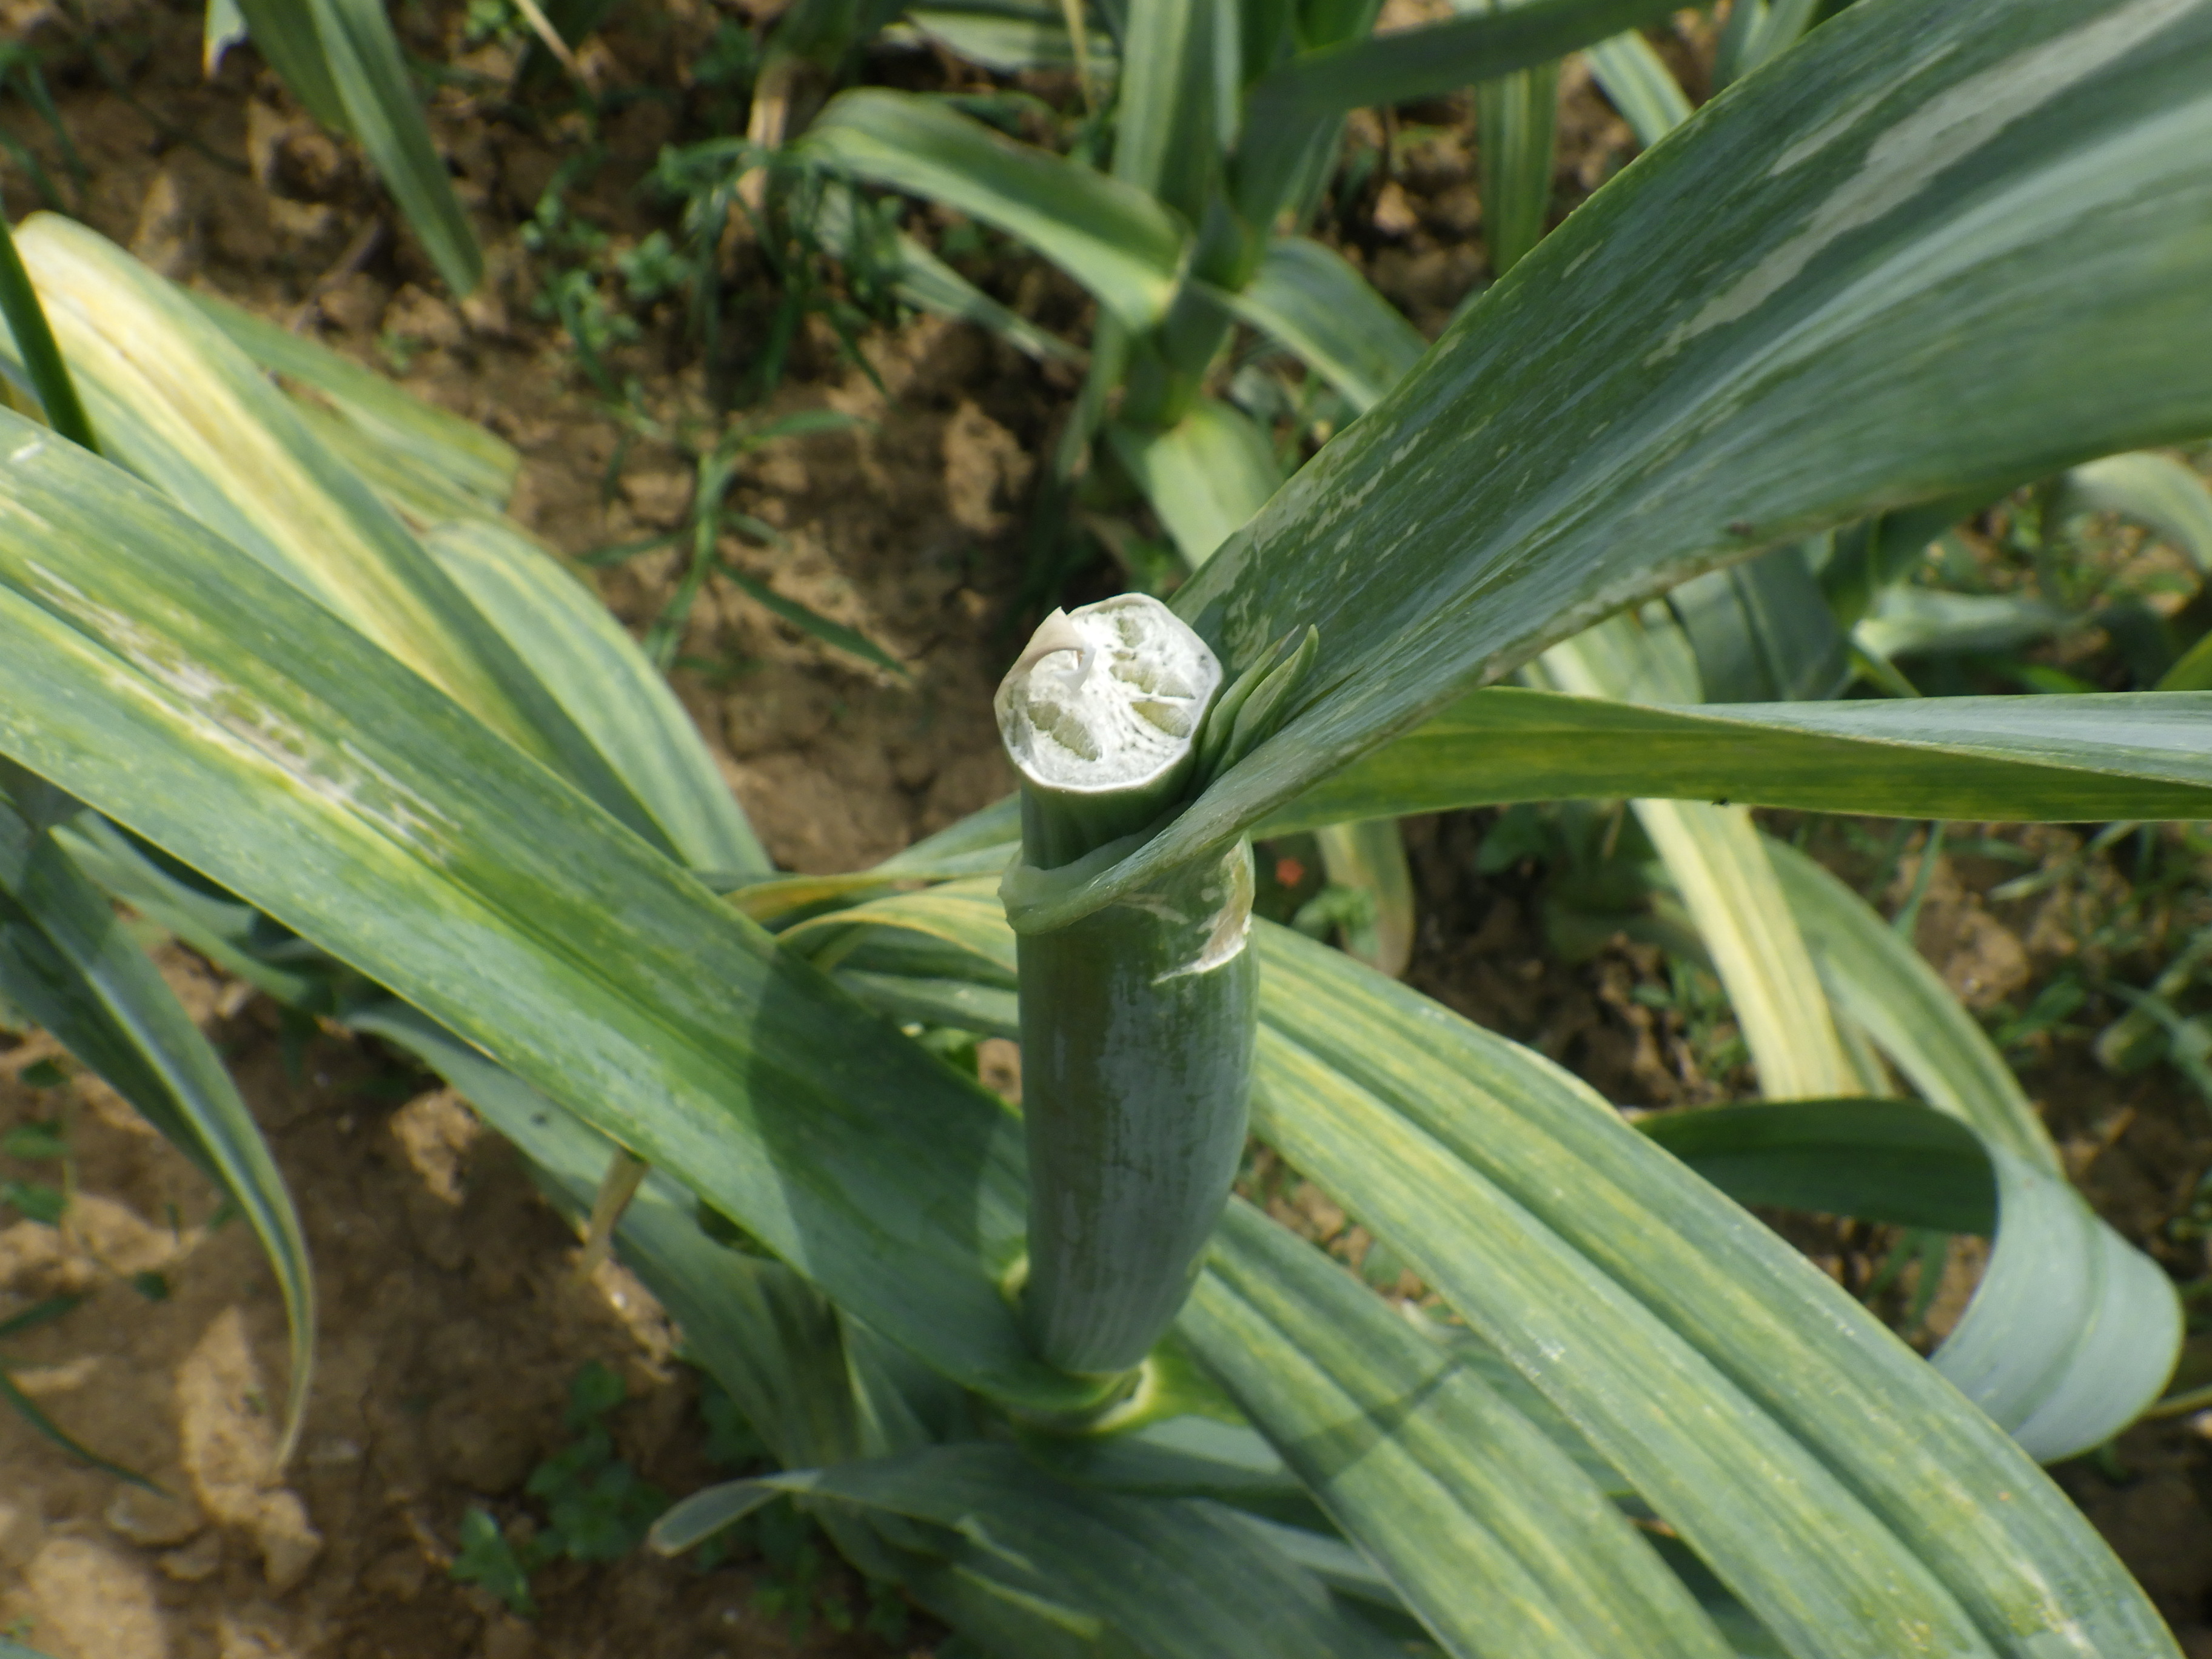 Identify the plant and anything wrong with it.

elephant garlic, chlorosis, mechanical damage
